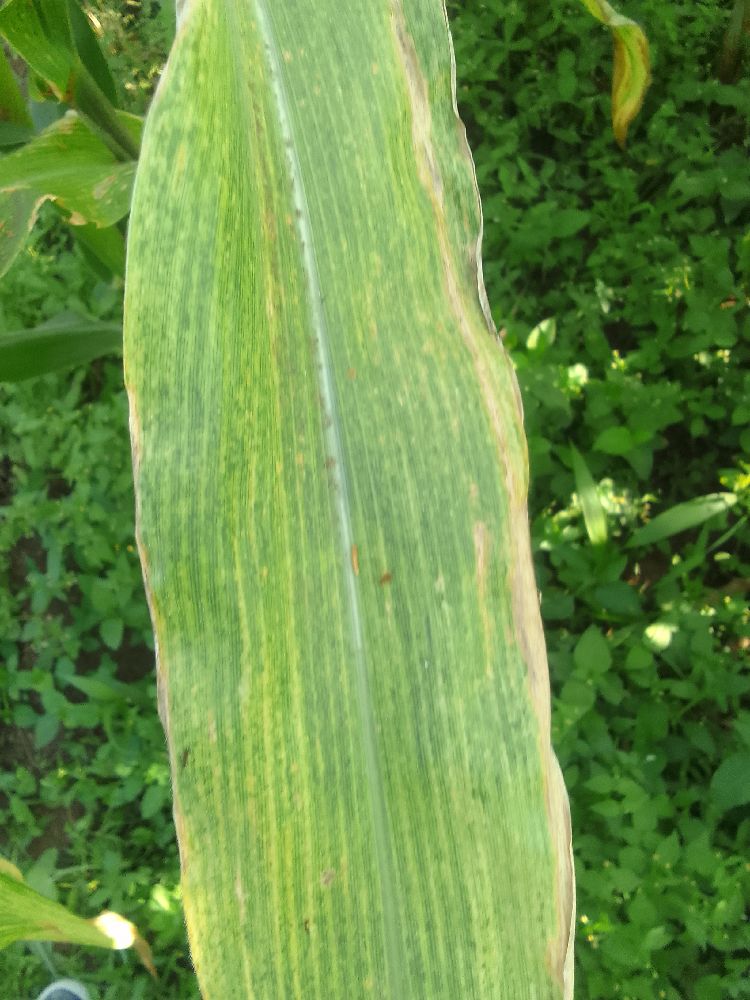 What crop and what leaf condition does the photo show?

maize, maize lethal necrosis
